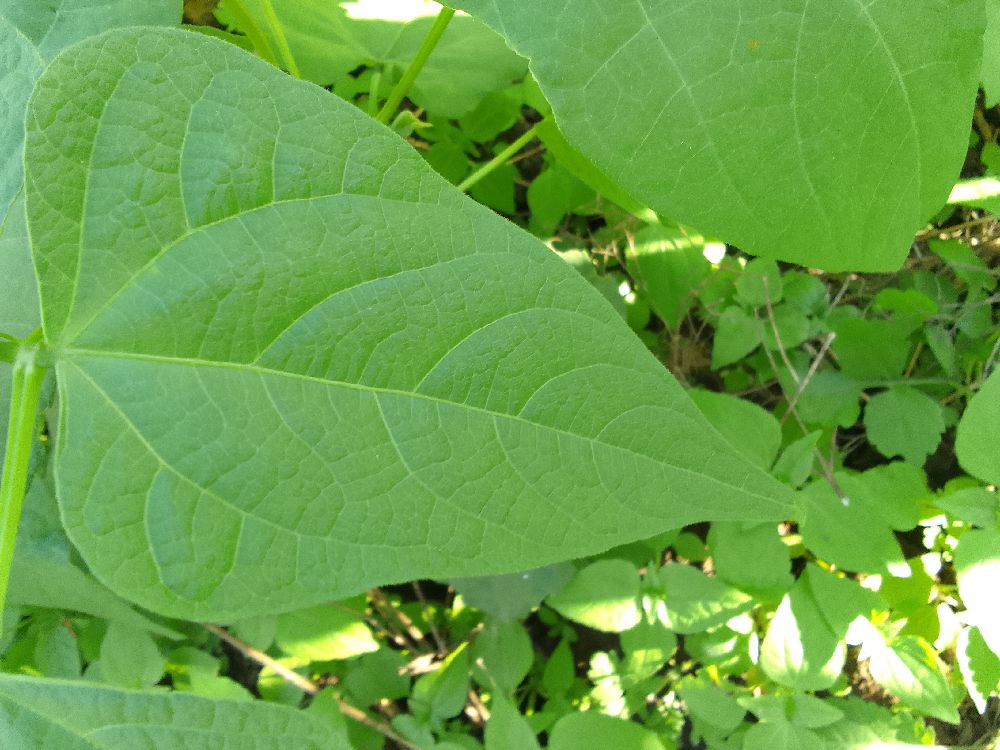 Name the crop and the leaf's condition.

common bean, healthy
